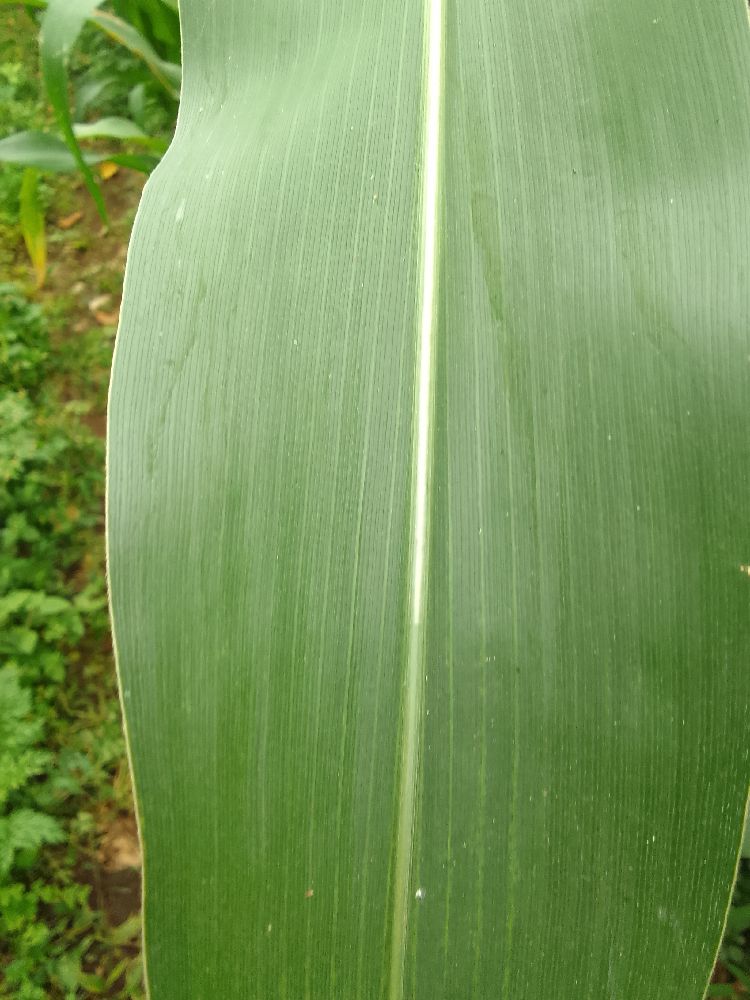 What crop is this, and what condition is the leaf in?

maize, healthy
